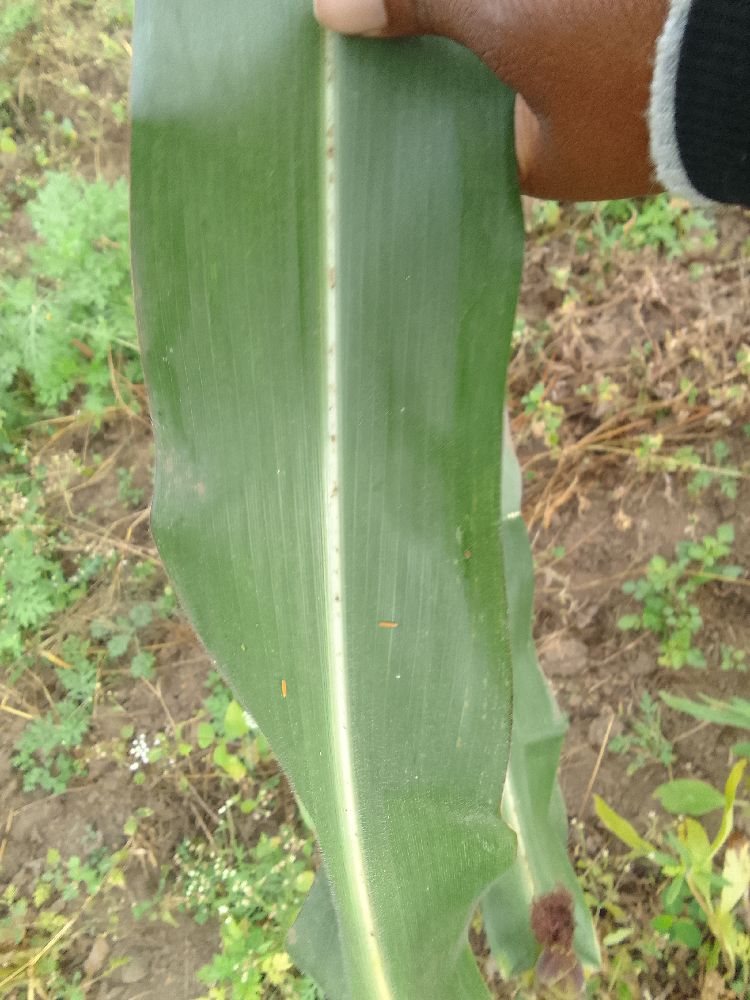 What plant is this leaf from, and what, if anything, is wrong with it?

maize, healthy
